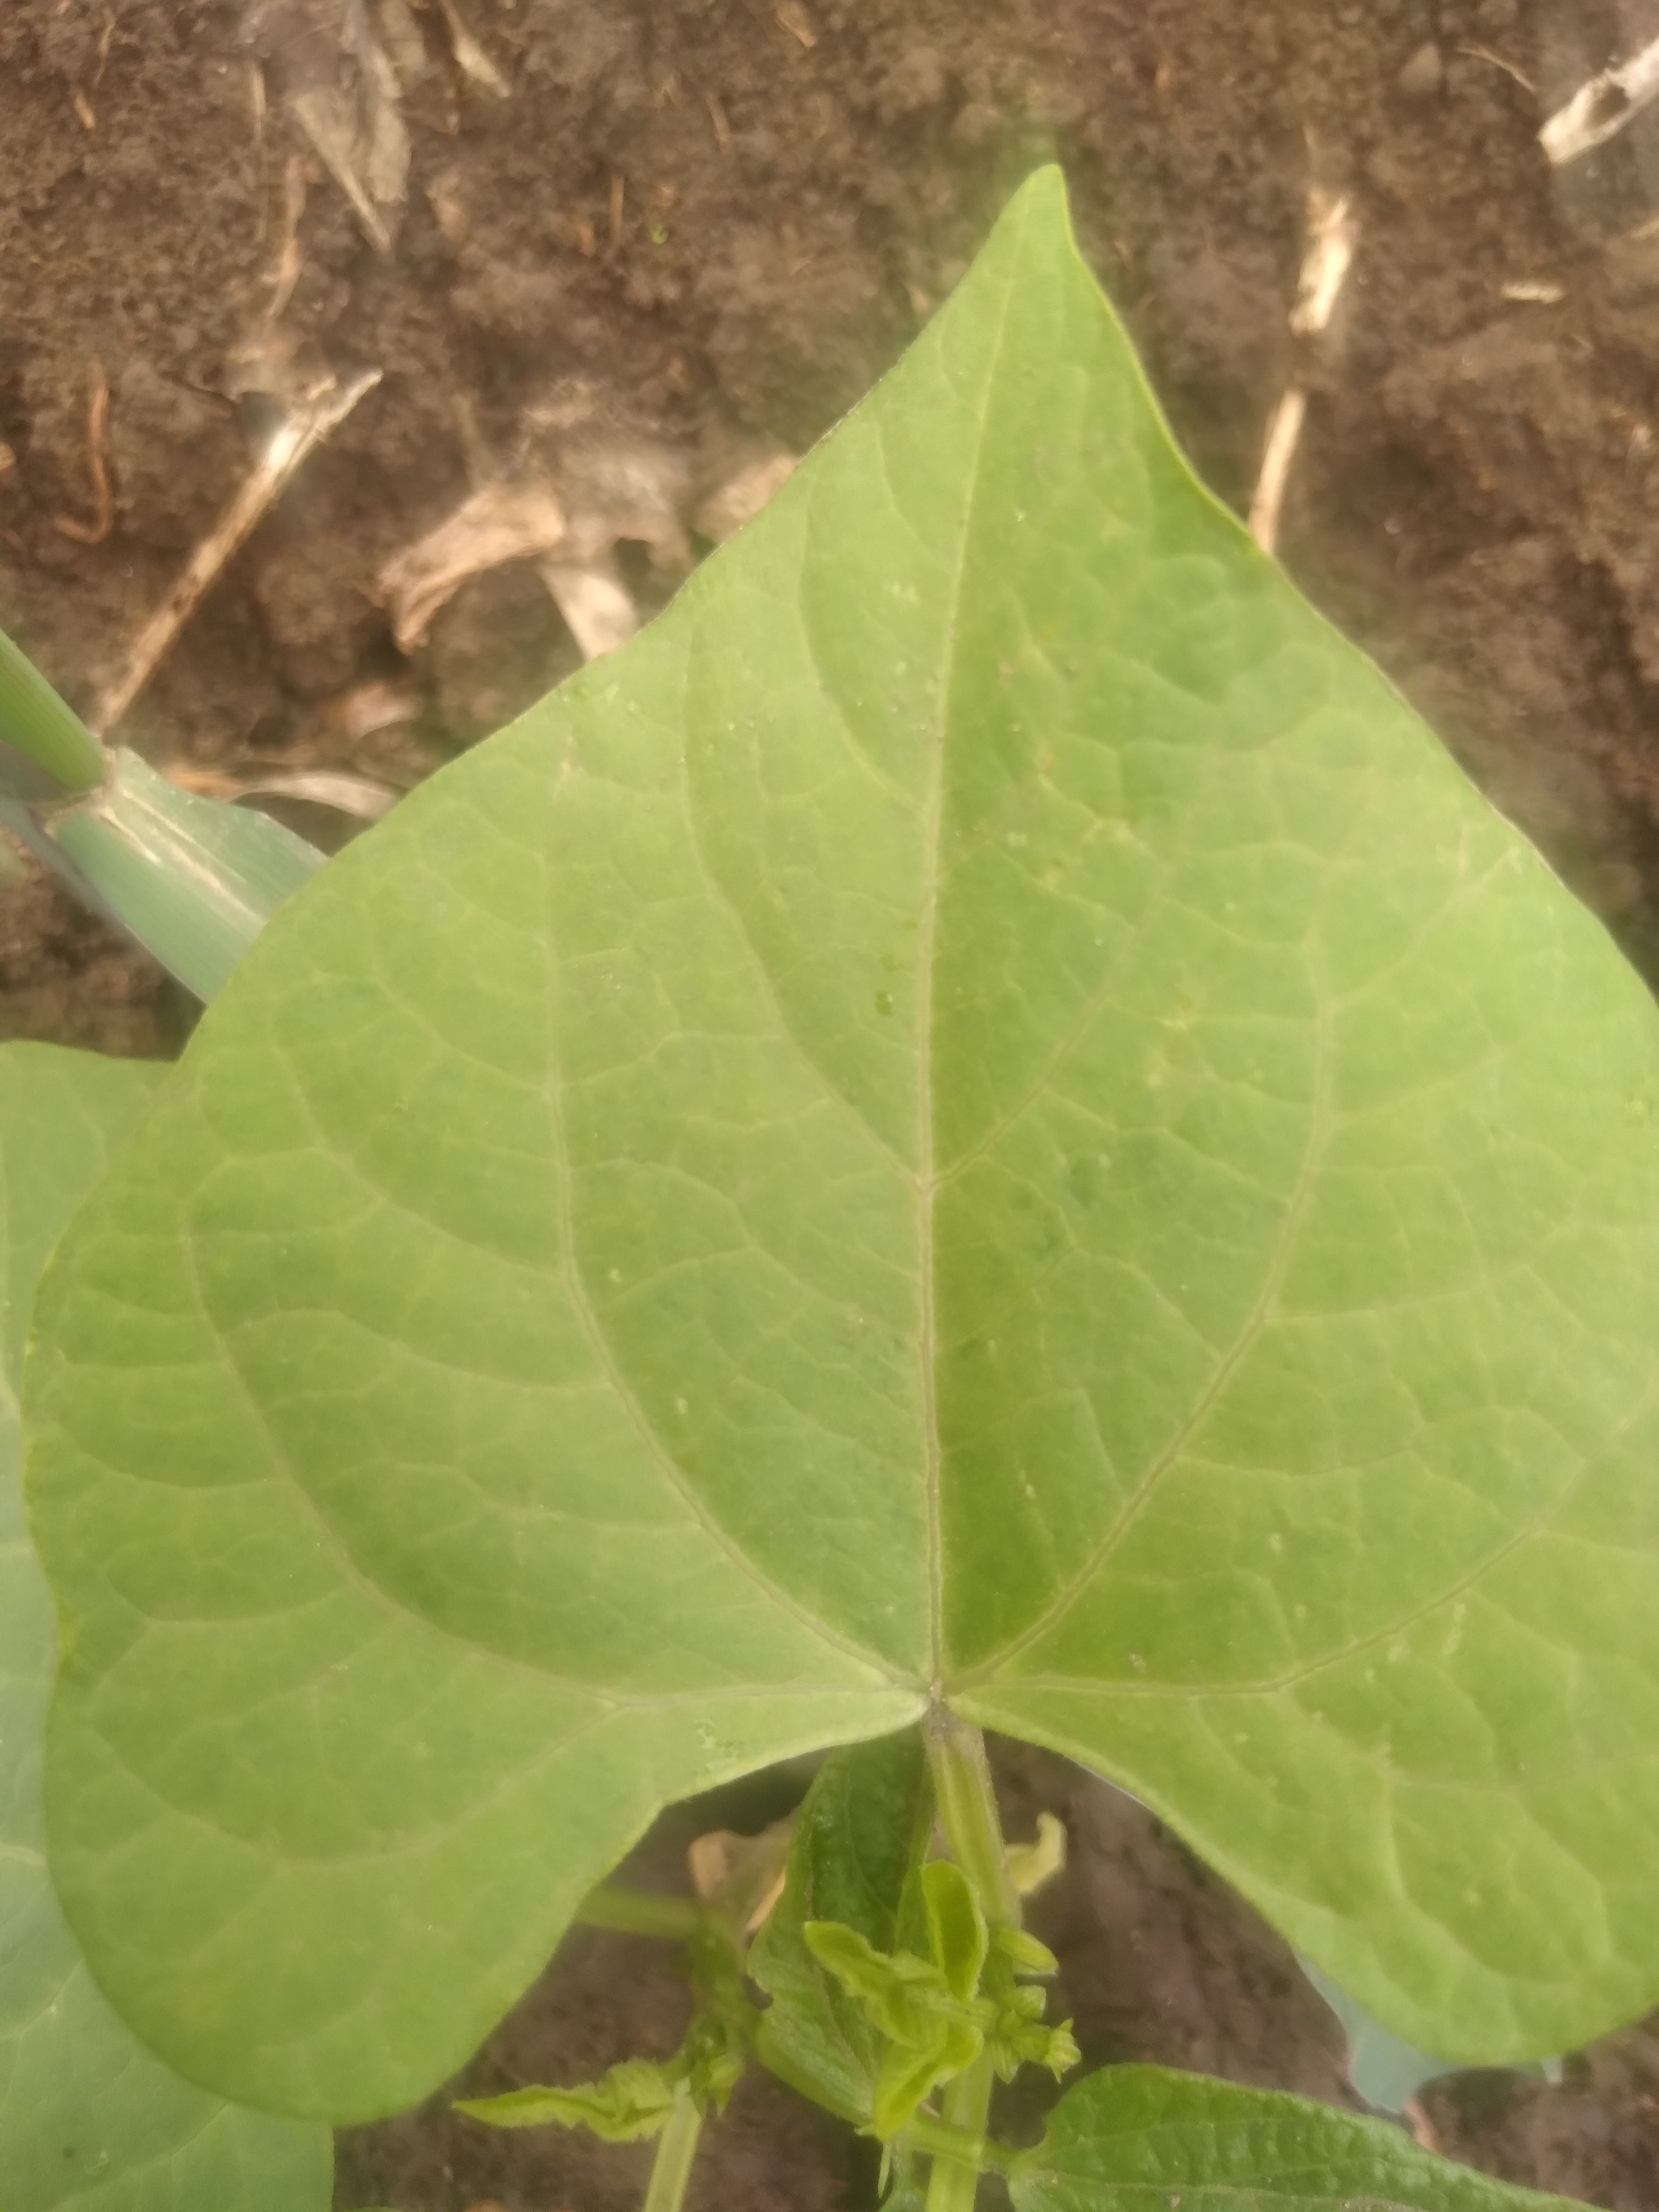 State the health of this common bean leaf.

healthy
